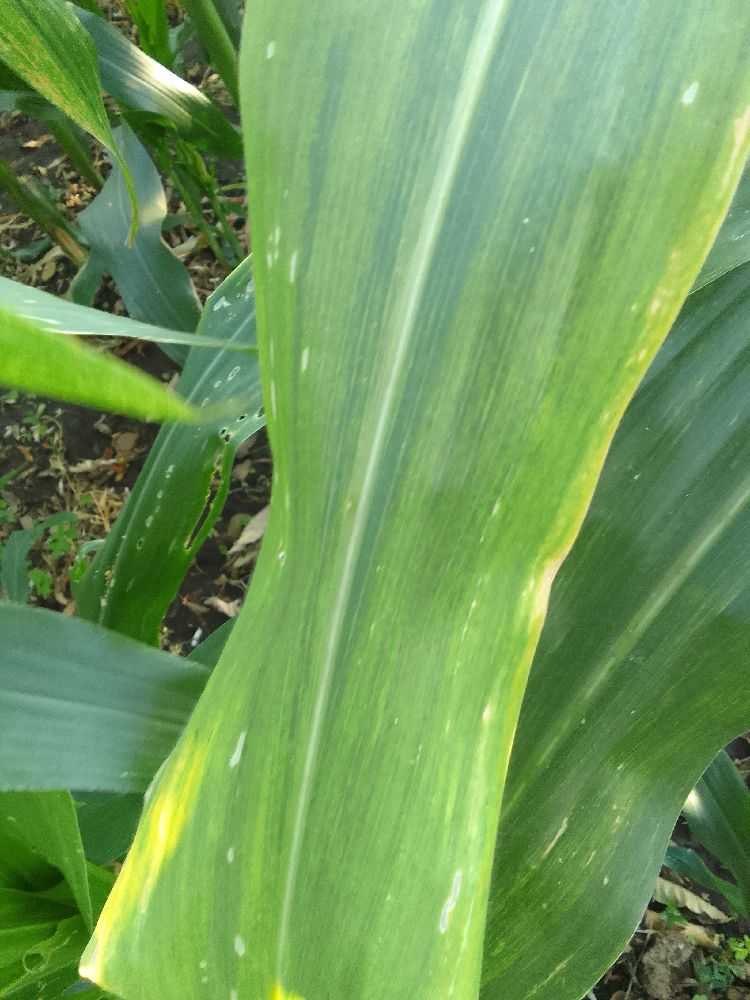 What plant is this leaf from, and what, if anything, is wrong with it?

maize, maize lethal necrosis
